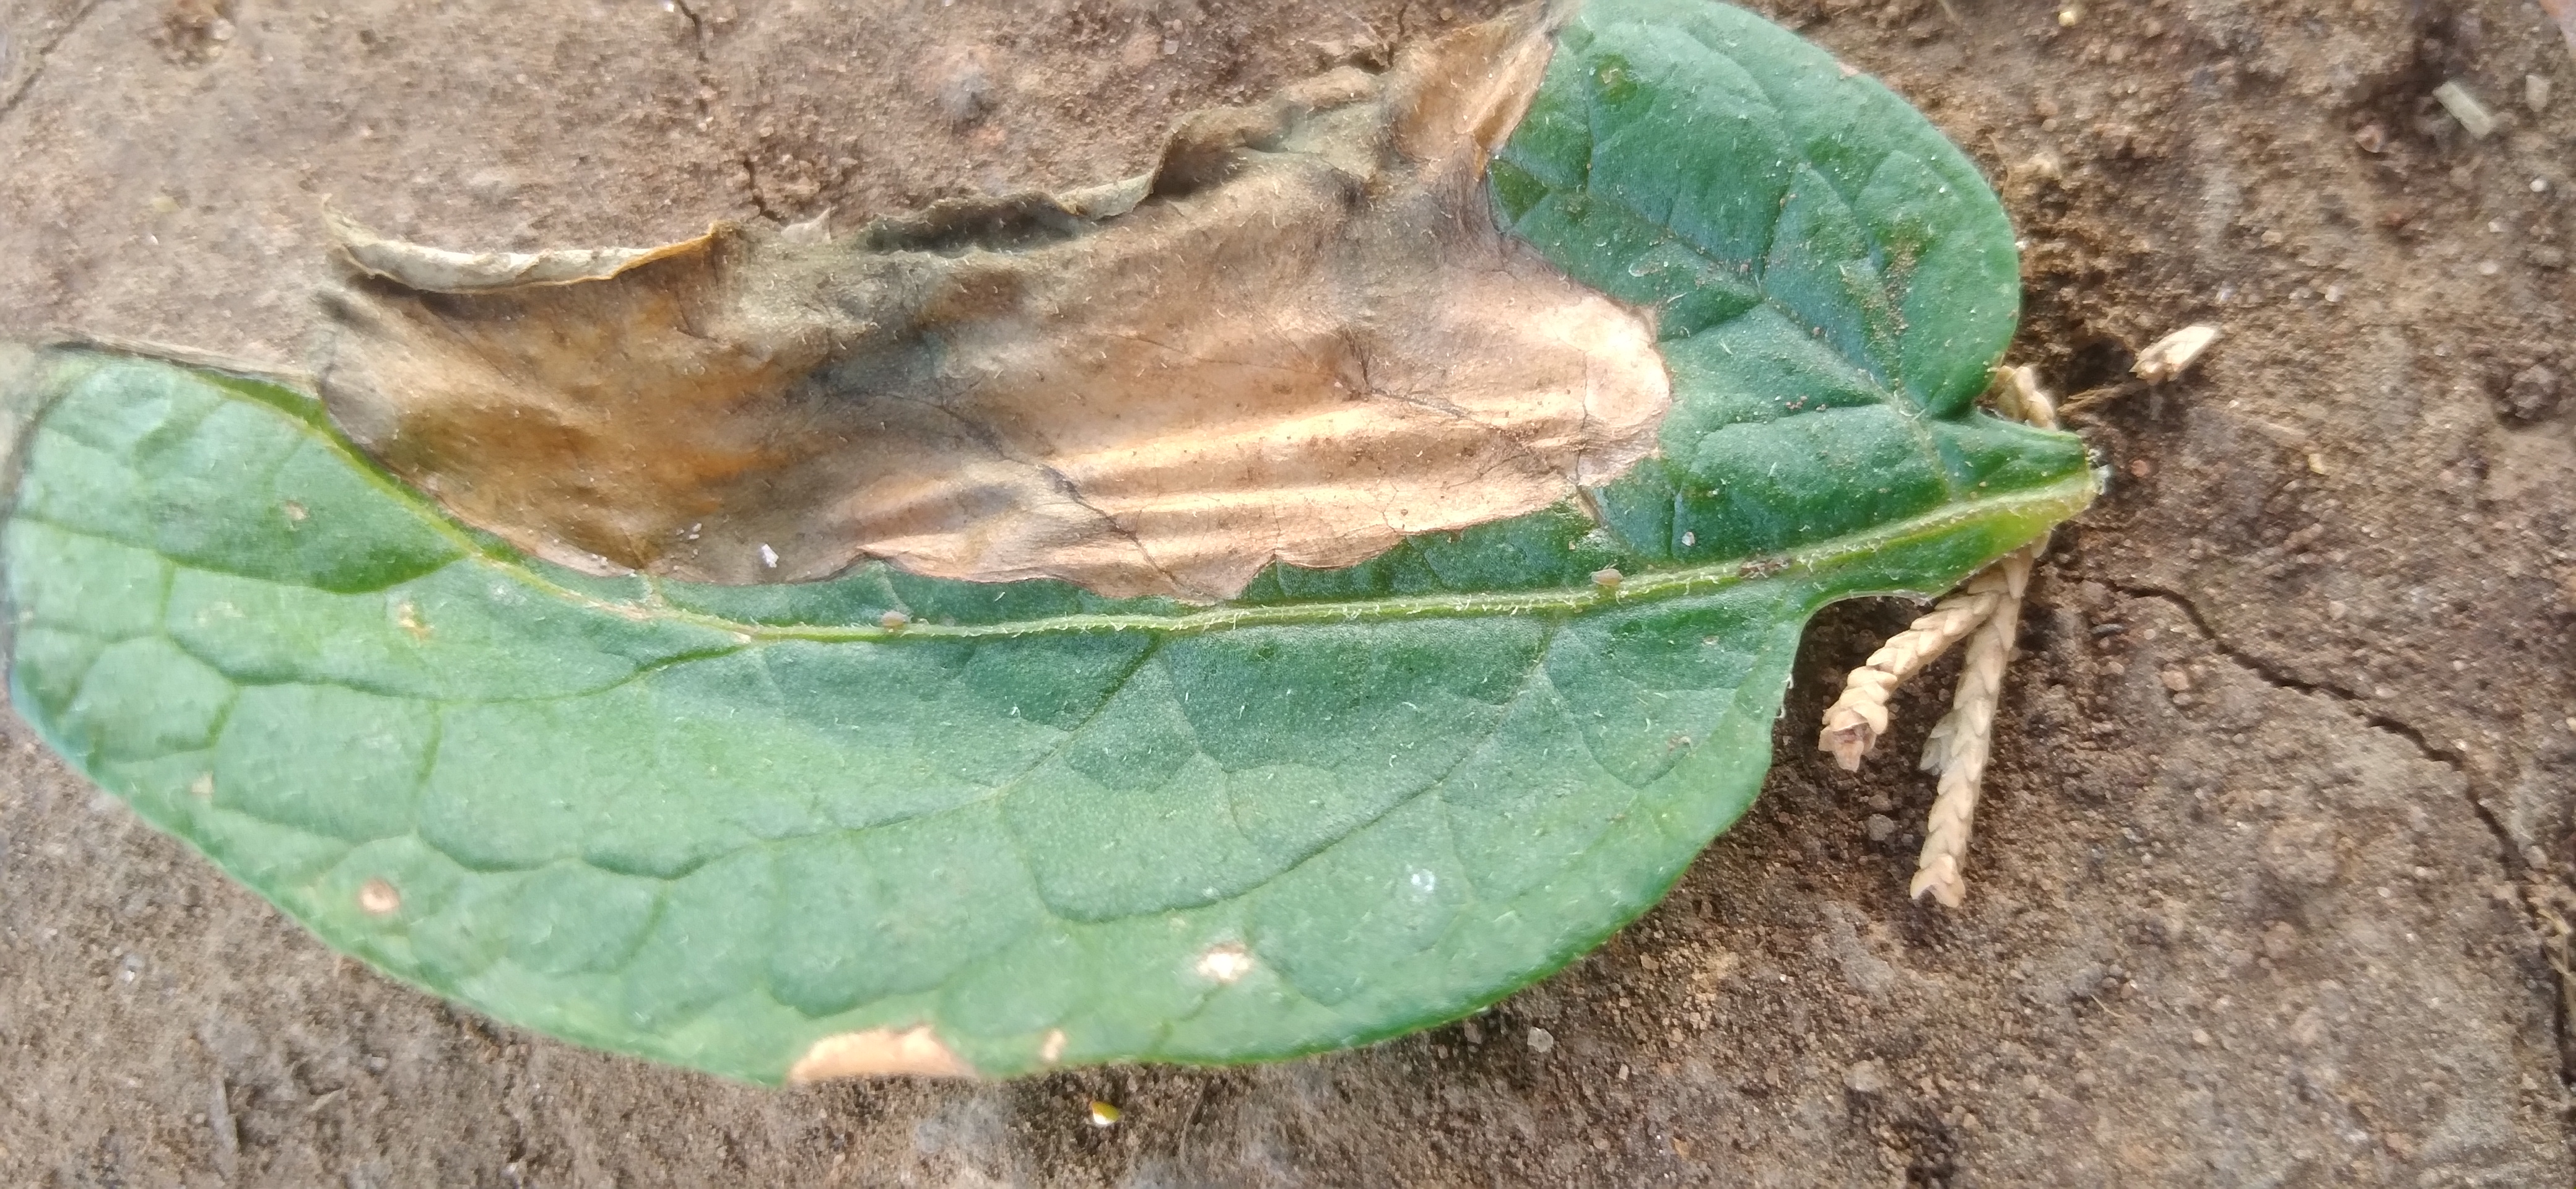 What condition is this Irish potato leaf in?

early blight
